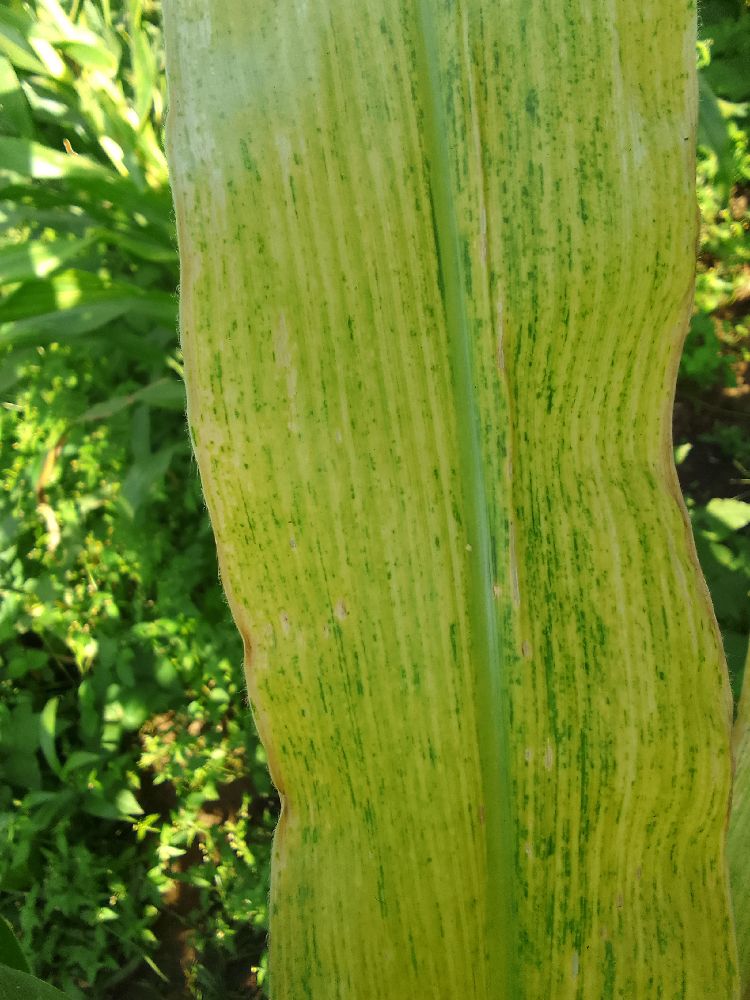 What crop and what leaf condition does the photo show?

maize, maize lethal necrosis
